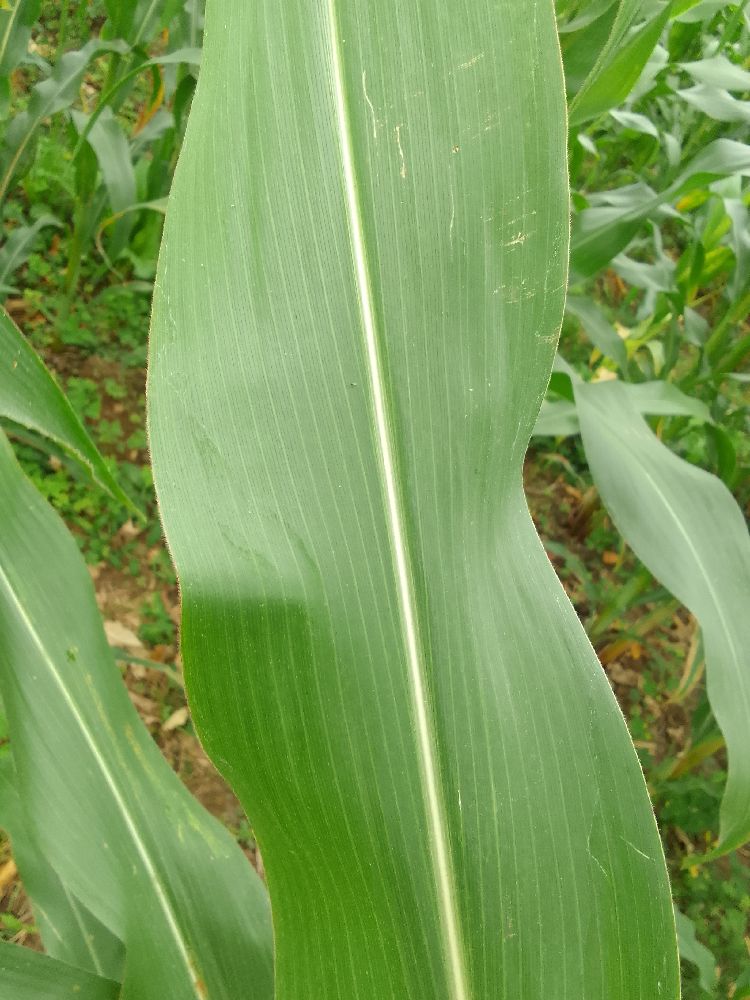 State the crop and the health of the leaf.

maize, healthy
